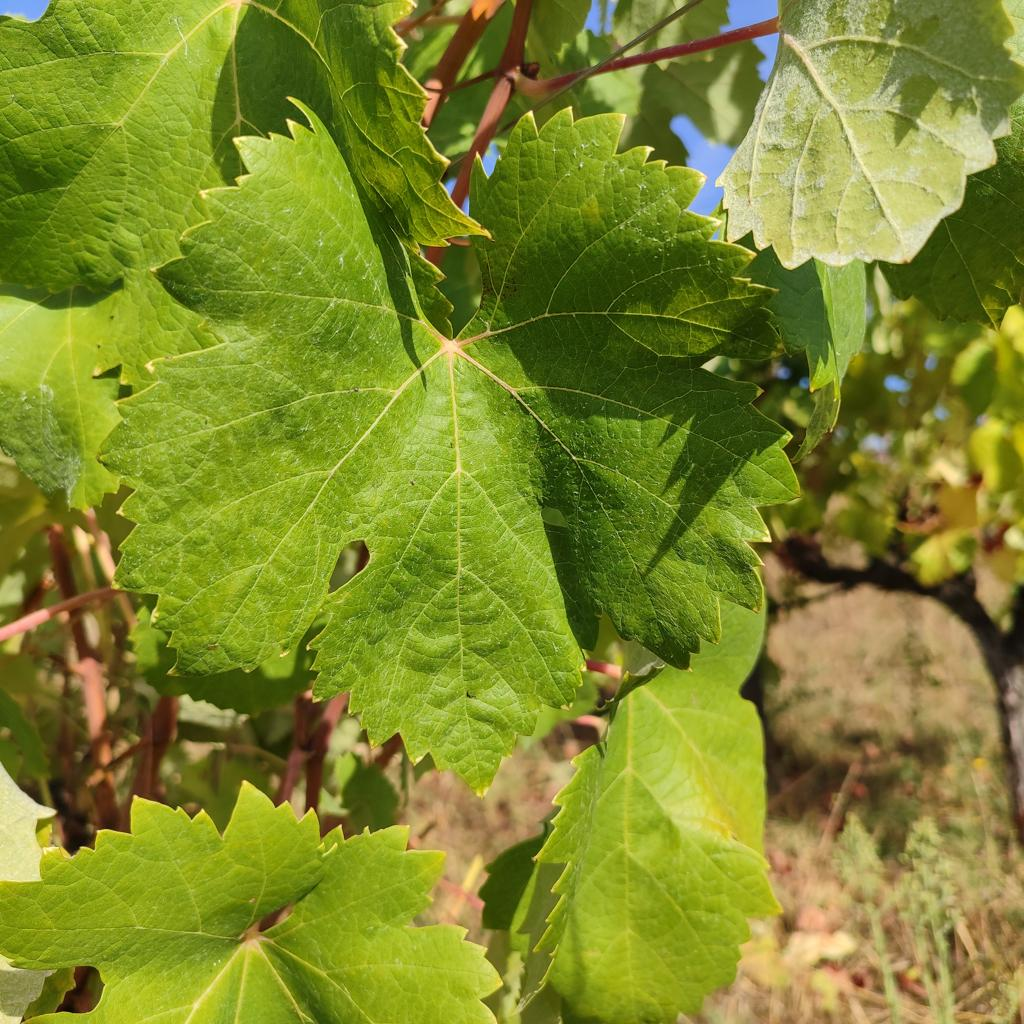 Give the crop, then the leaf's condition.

grapevine, healthy
